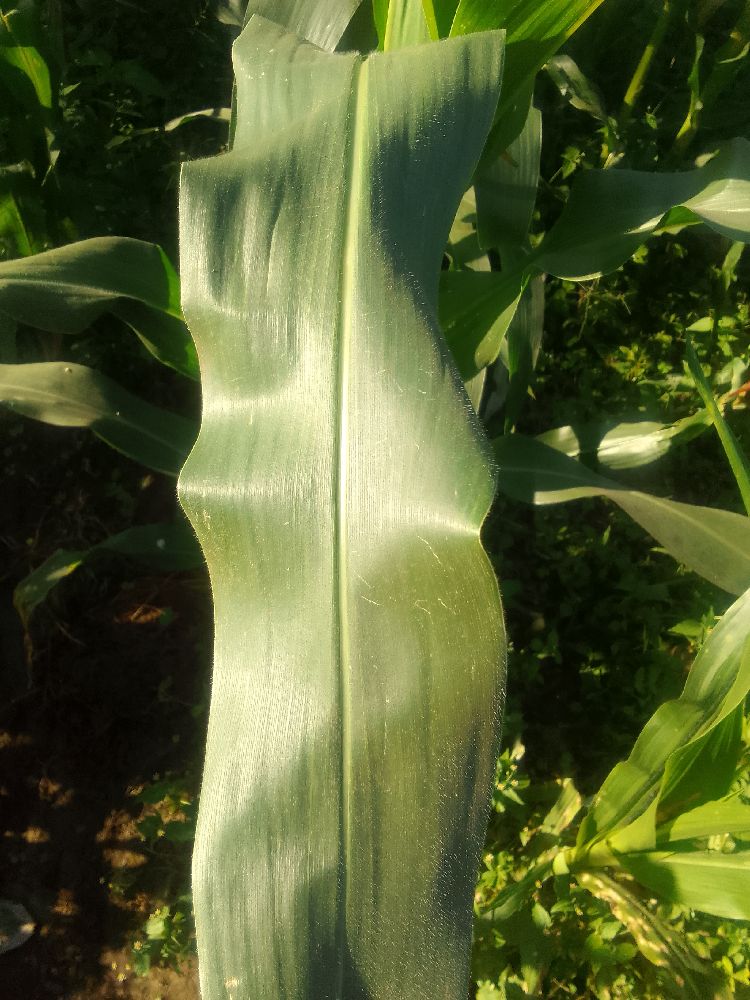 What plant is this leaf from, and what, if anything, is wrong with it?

maize, healthy
